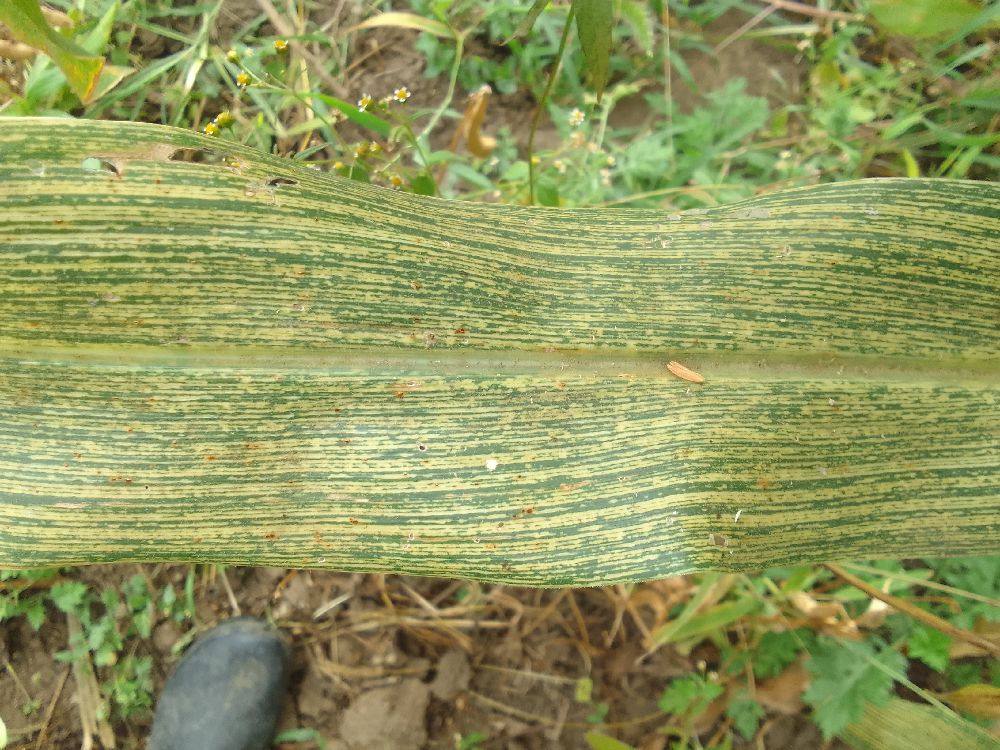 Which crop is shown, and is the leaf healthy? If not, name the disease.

maize, maize streak virus
